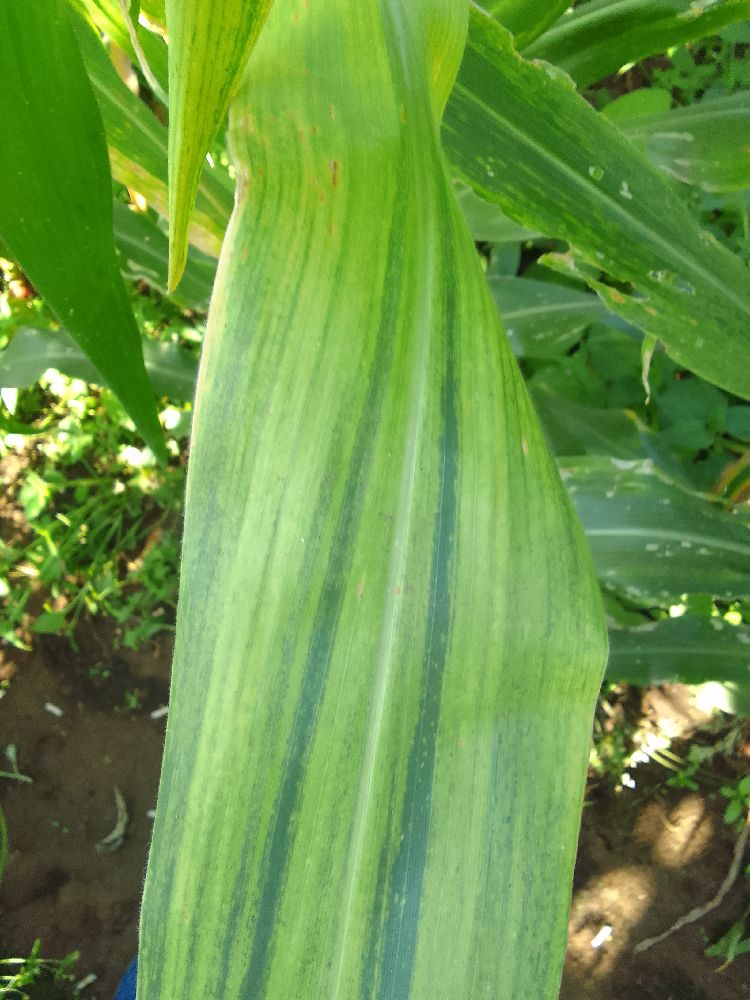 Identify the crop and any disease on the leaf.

maize, maize lethal necrosis
